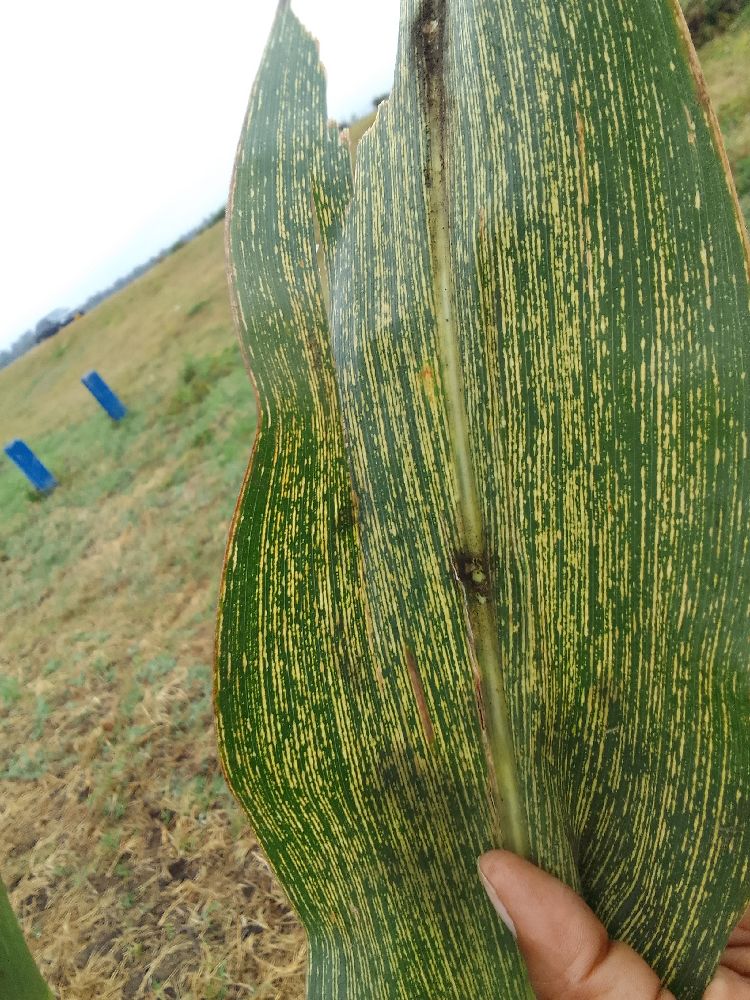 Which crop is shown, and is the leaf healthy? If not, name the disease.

maize, maize streak virus
